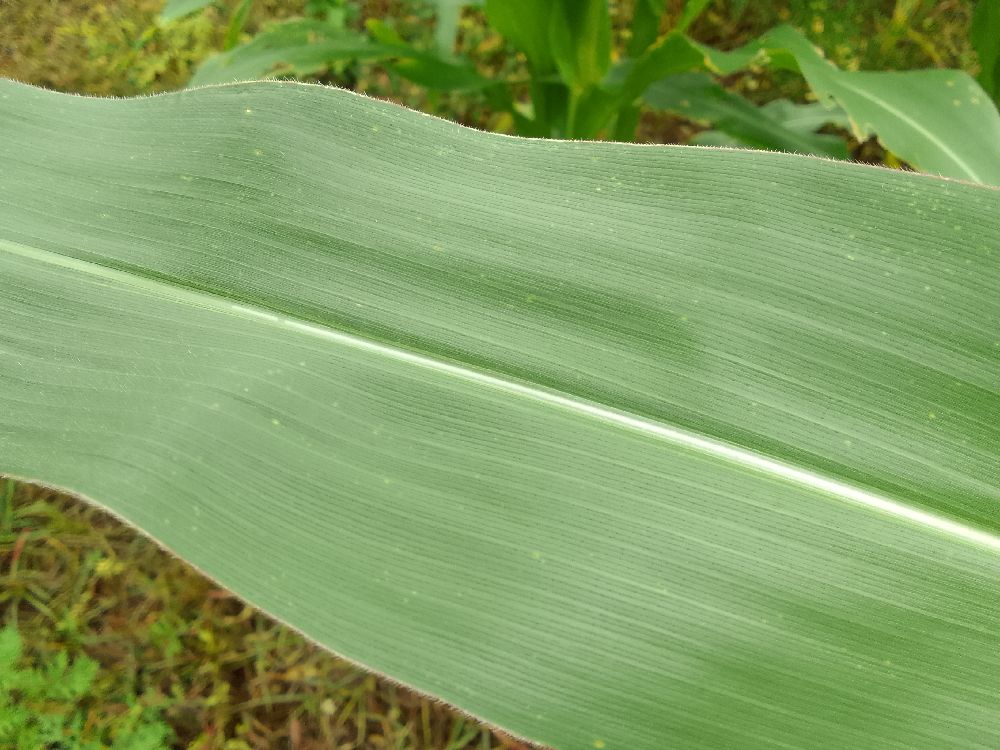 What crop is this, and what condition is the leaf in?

maize, healthy
